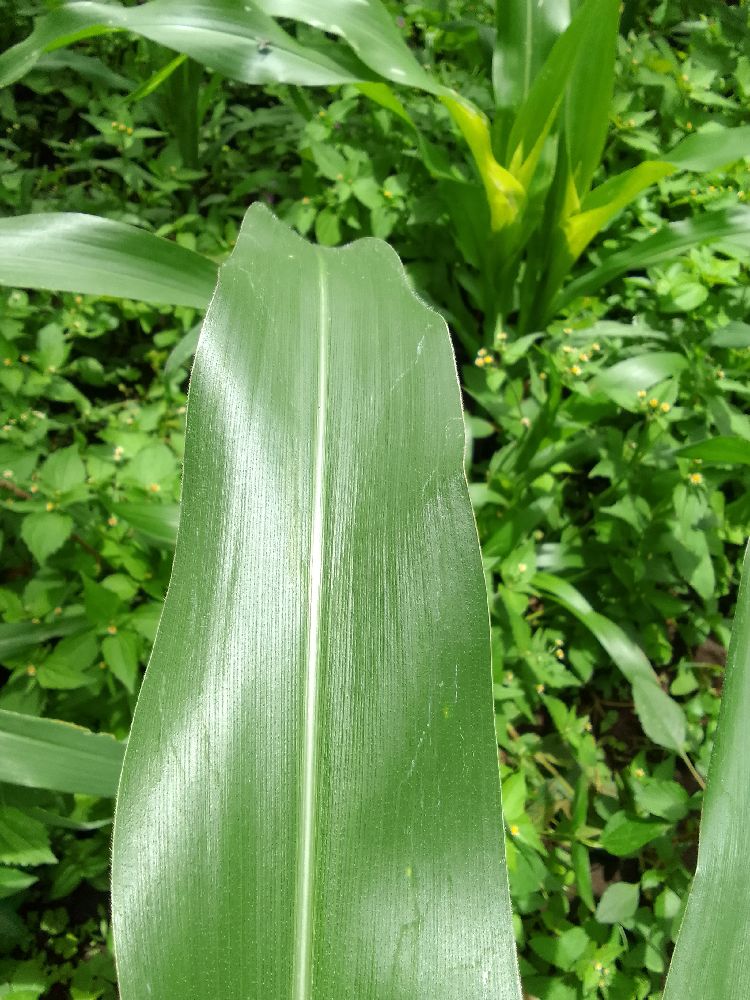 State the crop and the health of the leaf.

maize, healthy
